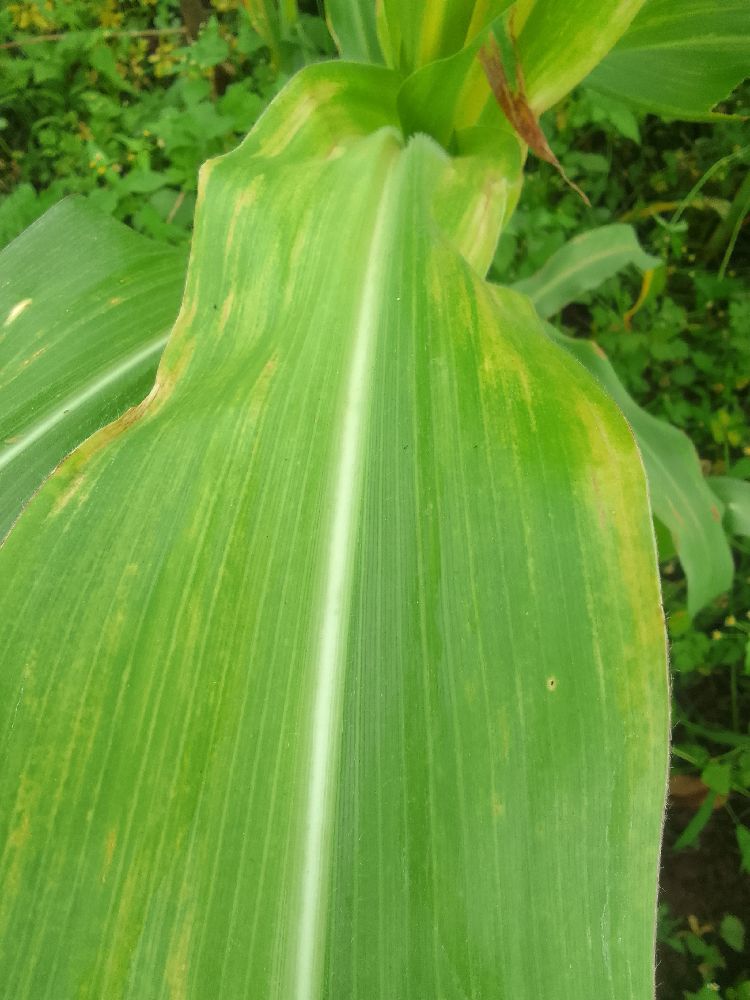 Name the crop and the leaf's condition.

maize, maize lethal necrosis
